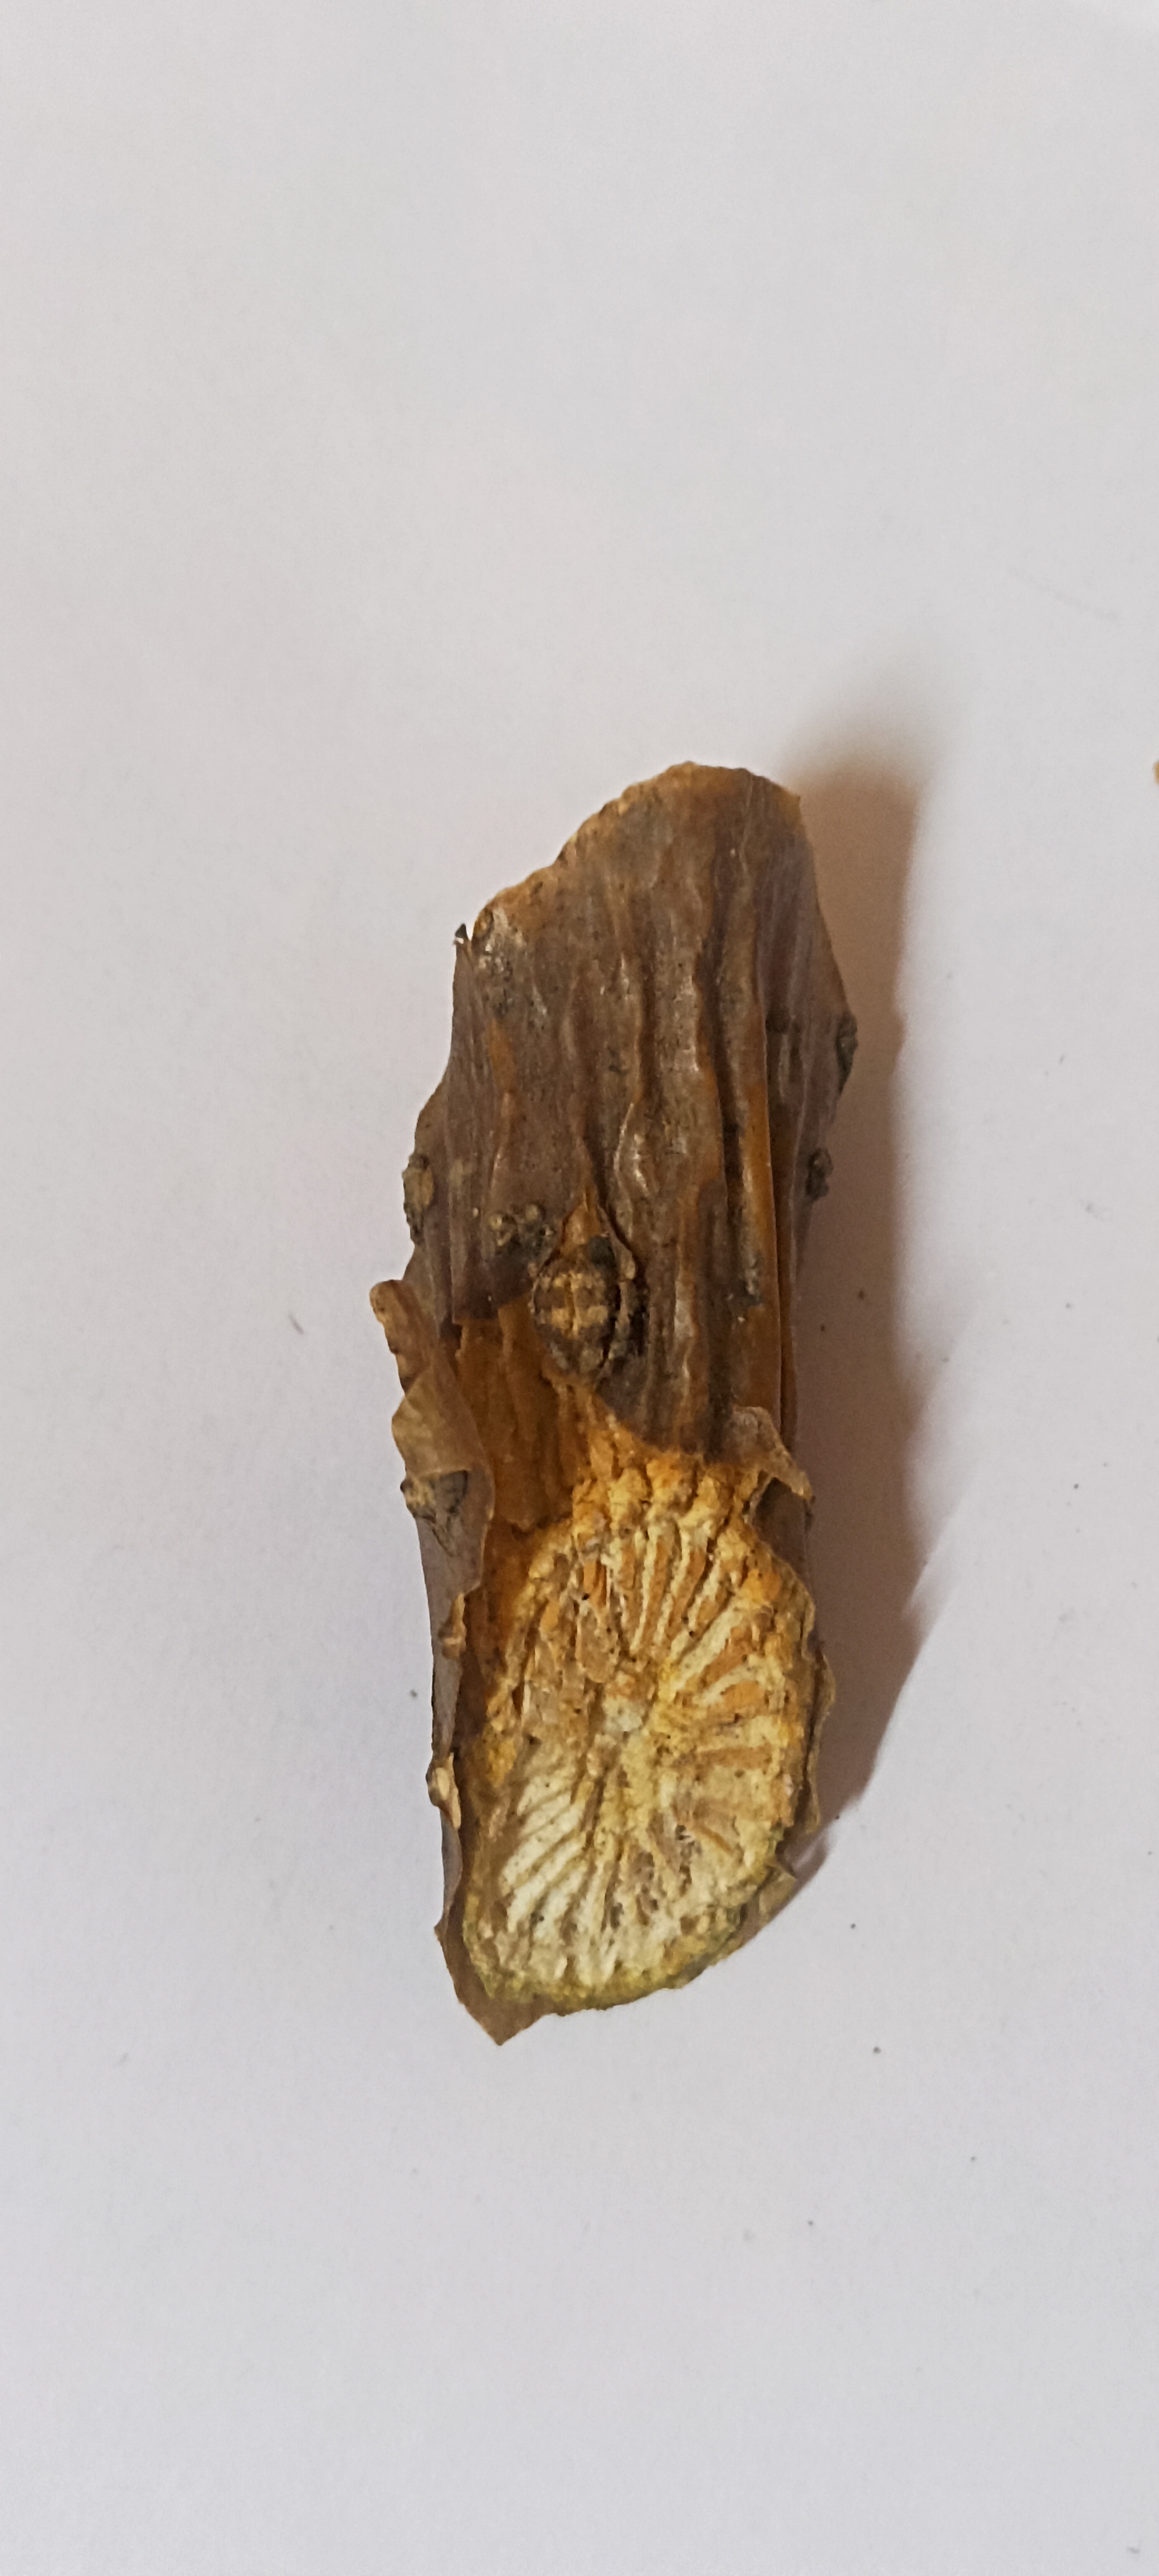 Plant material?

gulvel
